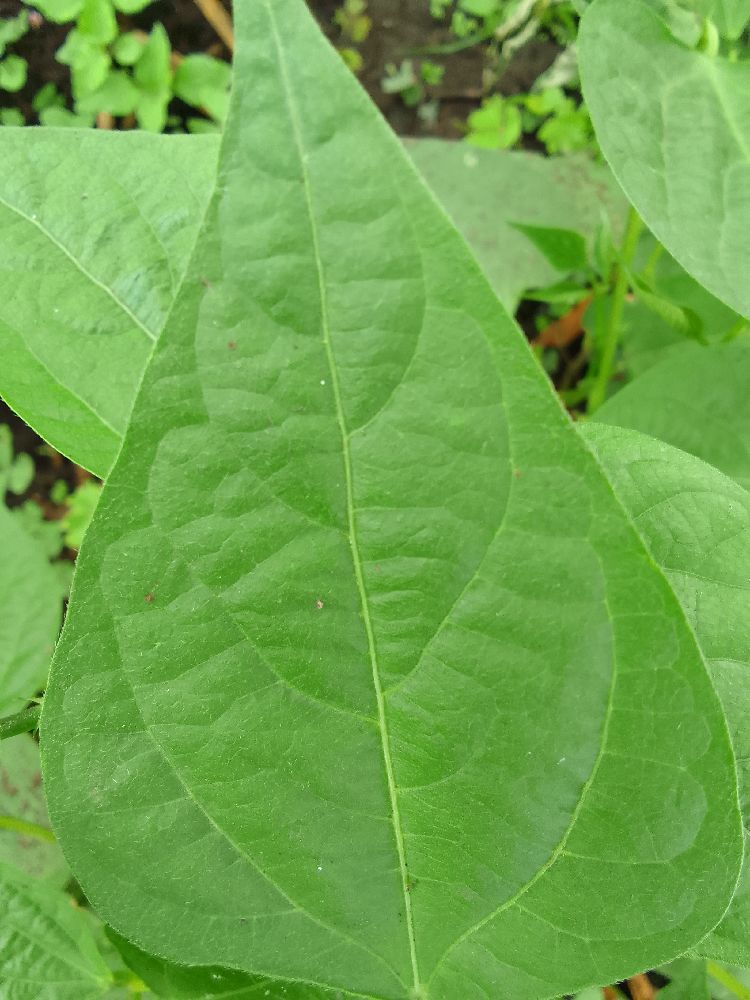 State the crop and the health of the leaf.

common bean, healthy
